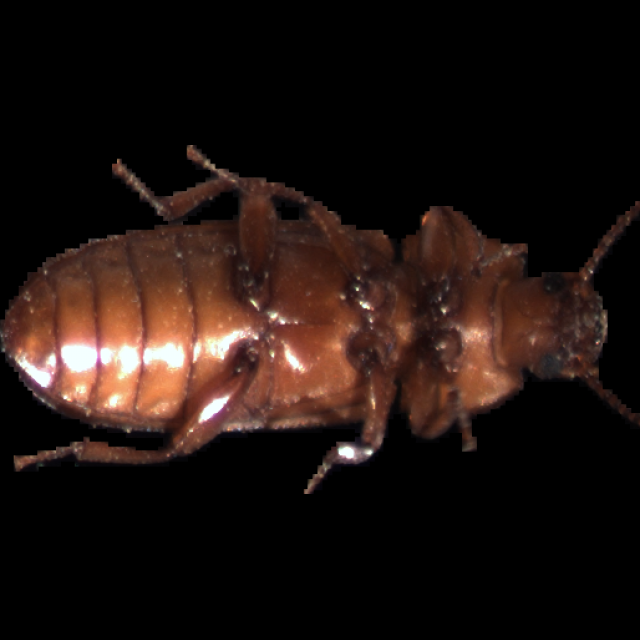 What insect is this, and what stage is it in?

mealworm beetle
